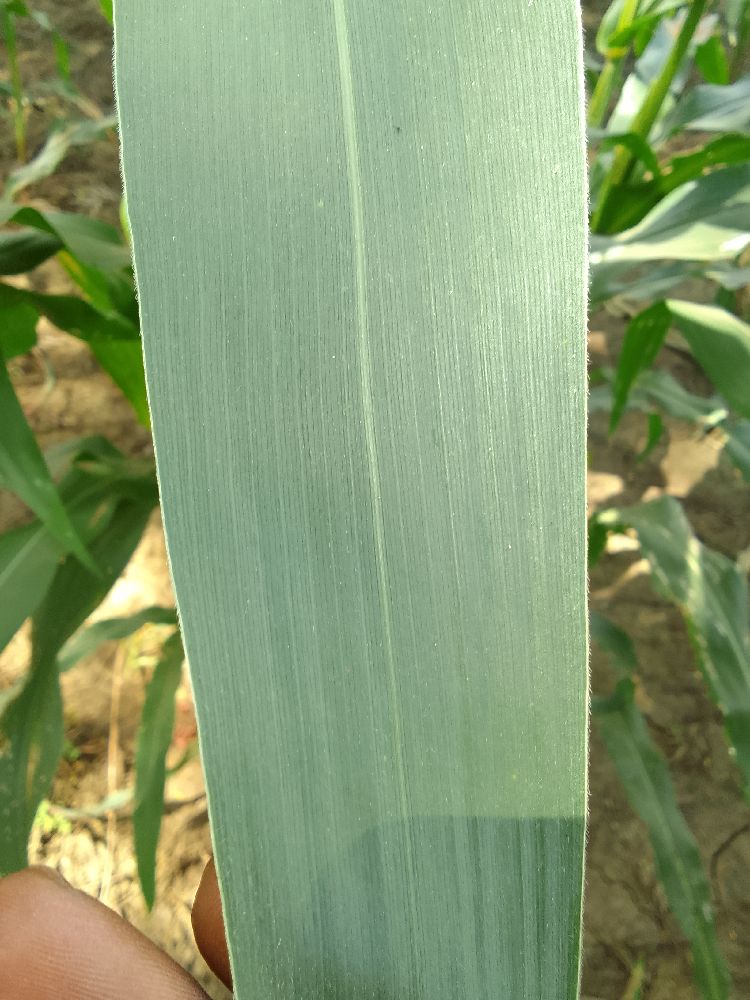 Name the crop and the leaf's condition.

maize, healthy
